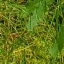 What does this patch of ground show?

structured weed
